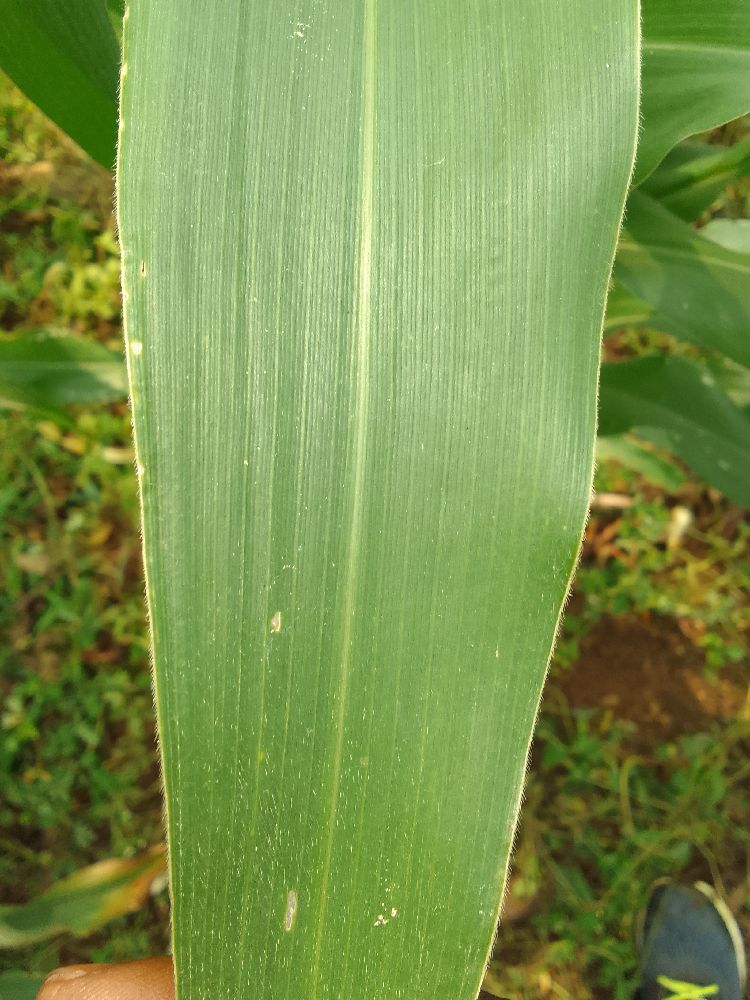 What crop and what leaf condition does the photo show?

maize, healthy
